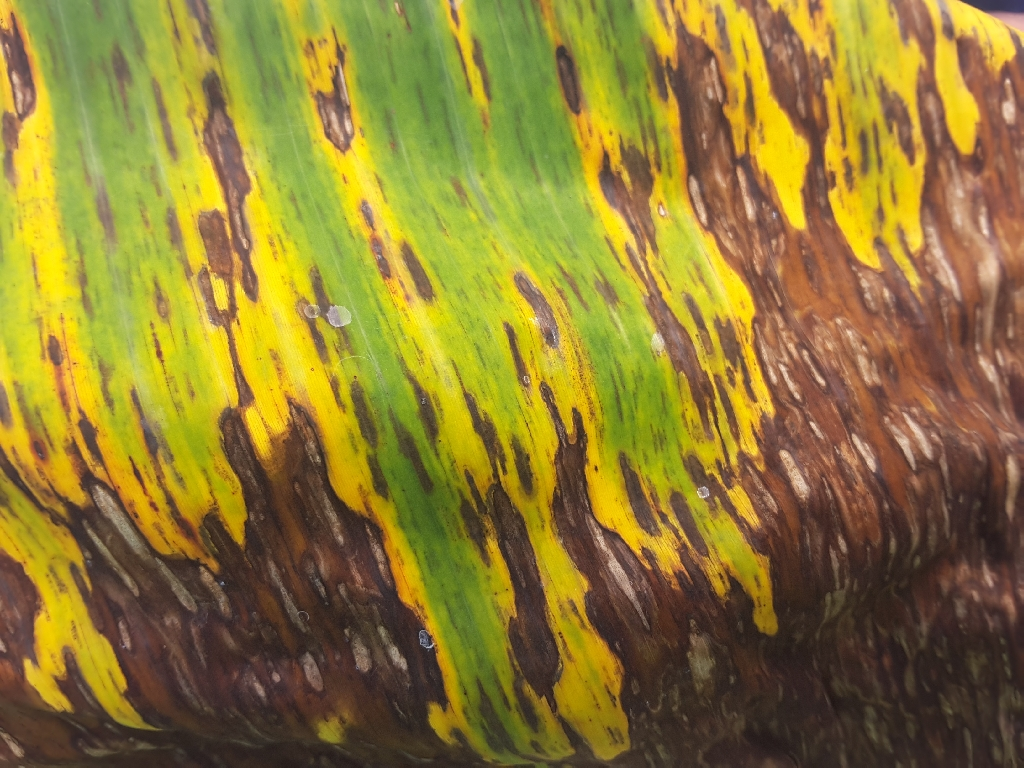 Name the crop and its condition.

banana, black sigatoka
